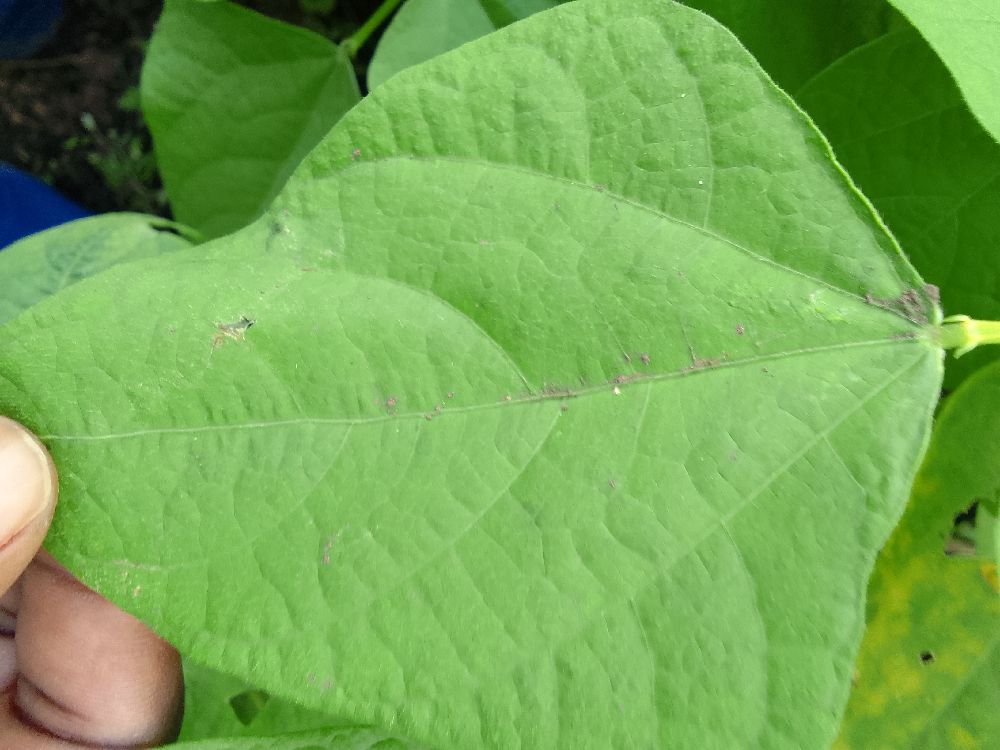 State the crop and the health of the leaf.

common bean, healthy
